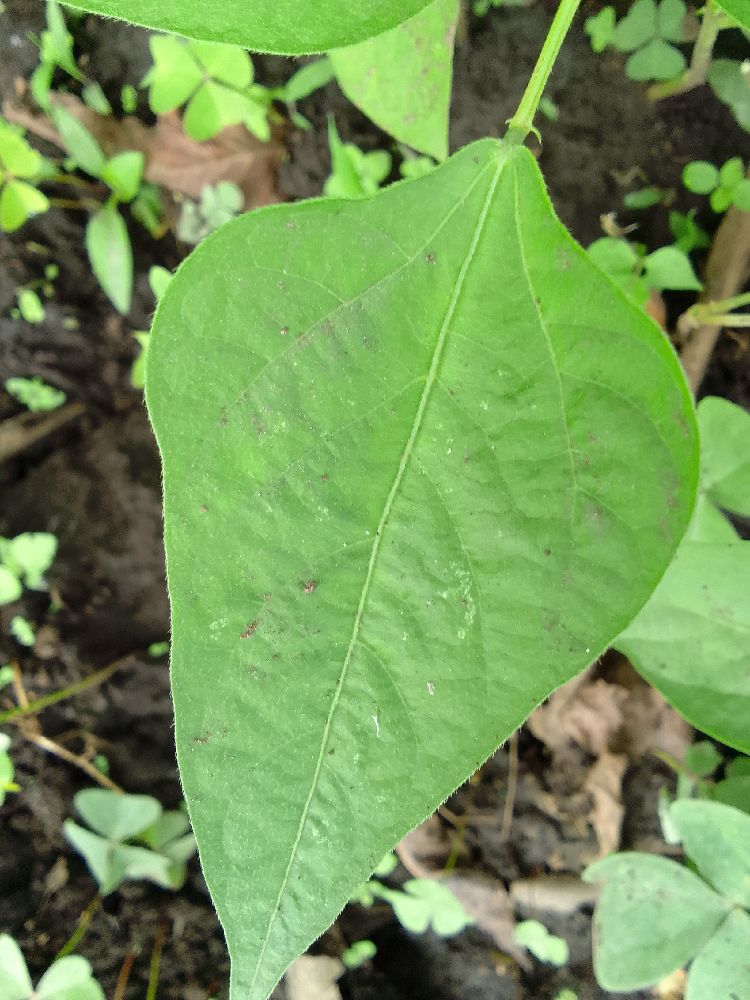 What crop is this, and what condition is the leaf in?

common bean, healthy
